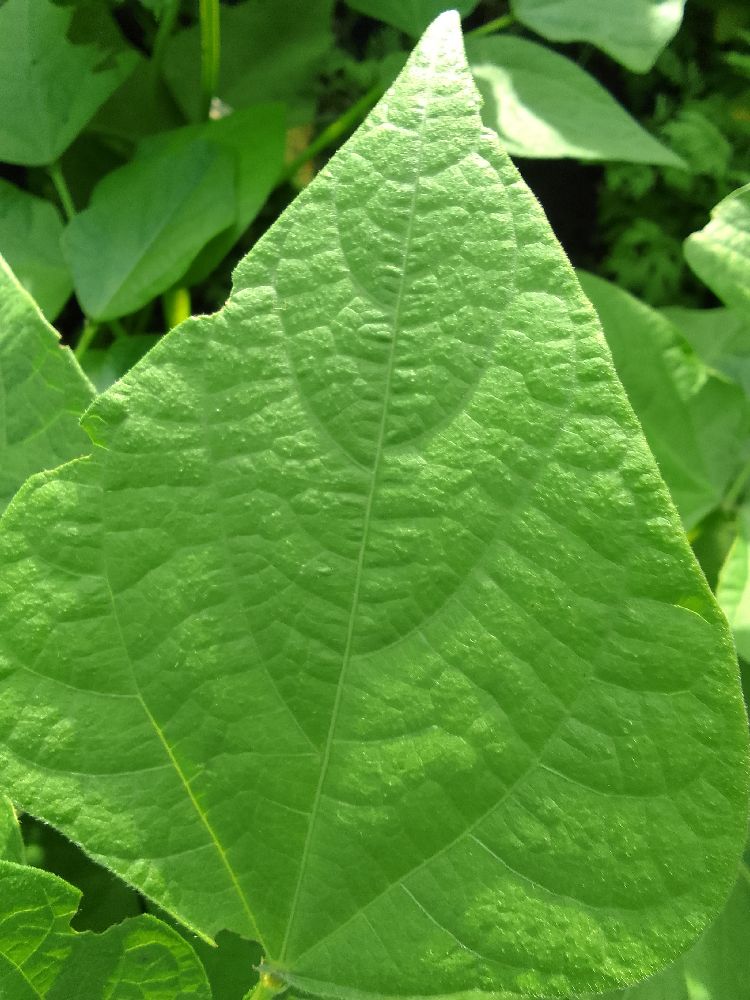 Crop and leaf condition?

common bean, healthy
